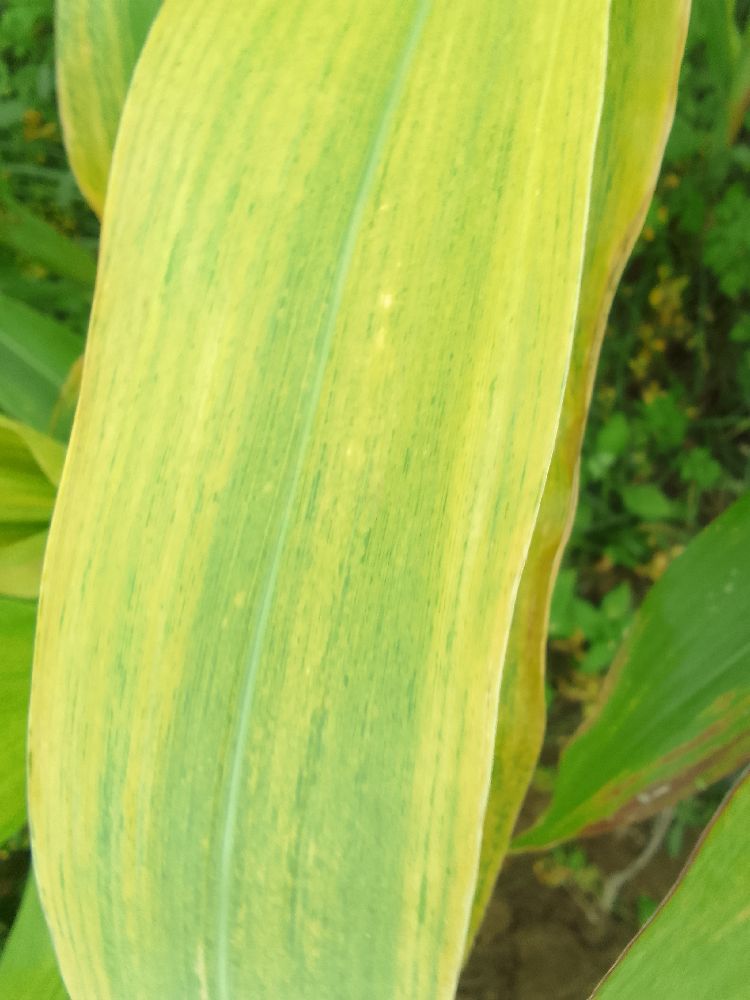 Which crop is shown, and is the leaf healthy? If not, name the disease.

maize, maize lethal necrosis
